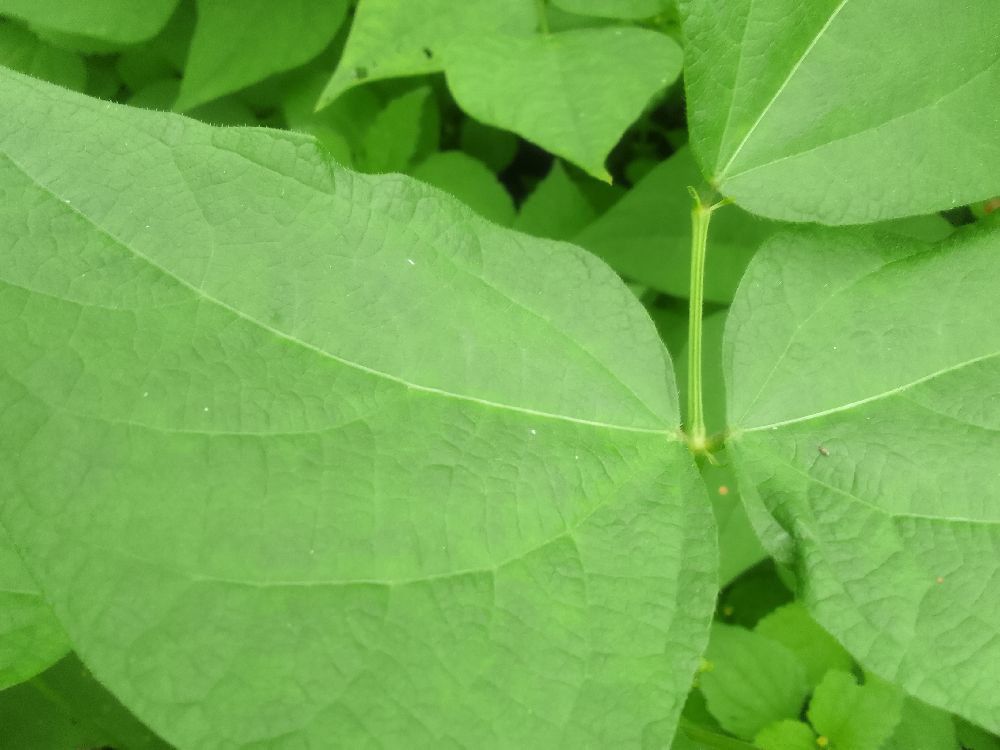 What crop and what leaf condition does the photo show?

common bean, healthy
